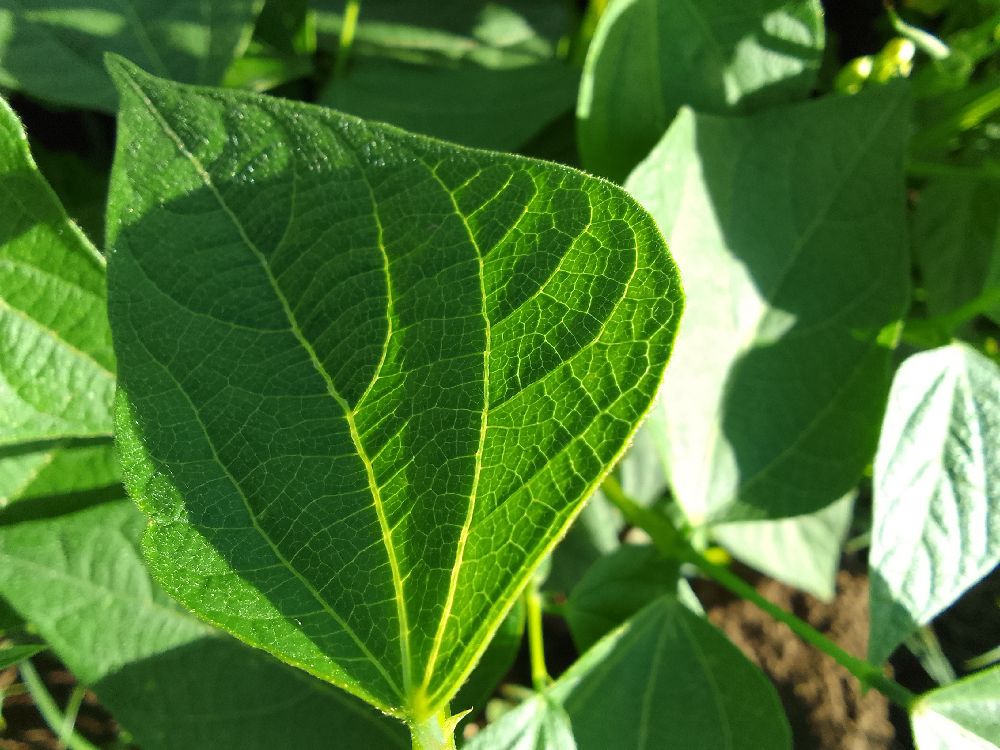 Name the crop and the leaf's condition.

common bean, healthy
